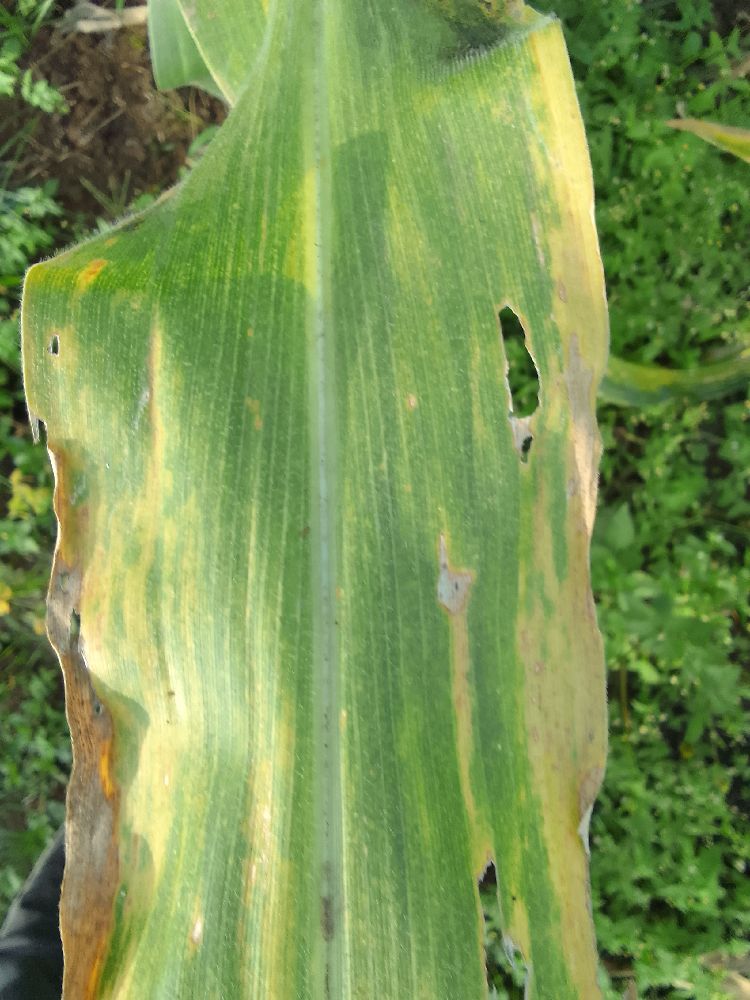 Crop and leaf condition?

maize, maize lethal necrosis
